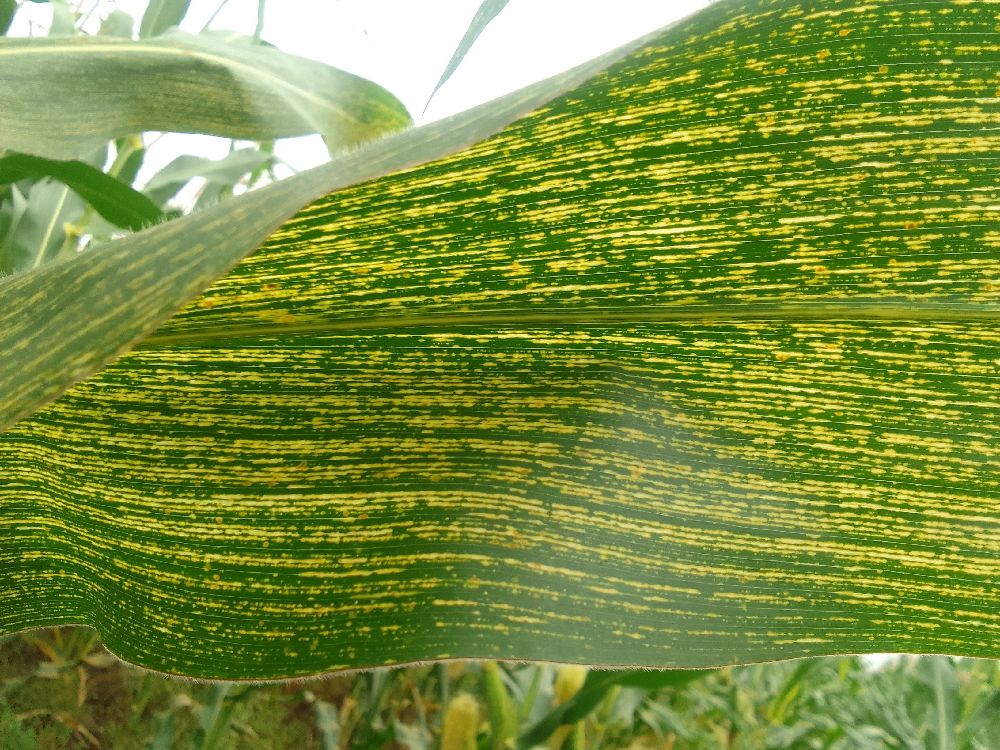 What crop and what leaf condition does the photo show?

maize, maize streak virus
